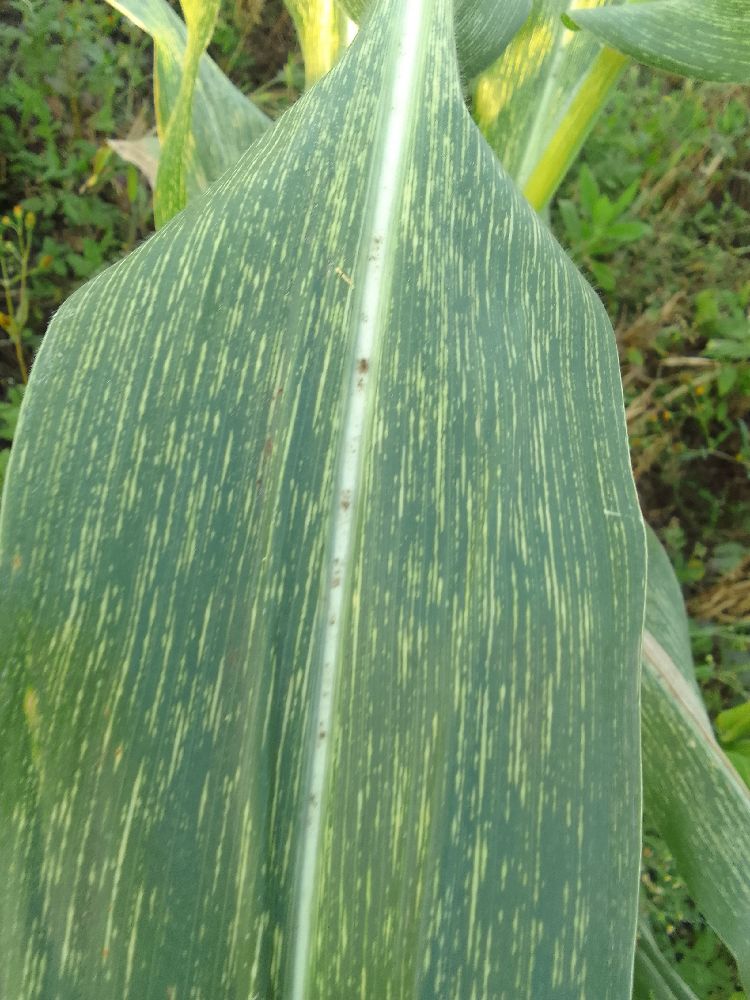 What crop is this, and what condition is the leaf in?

maize, maize streak virus
